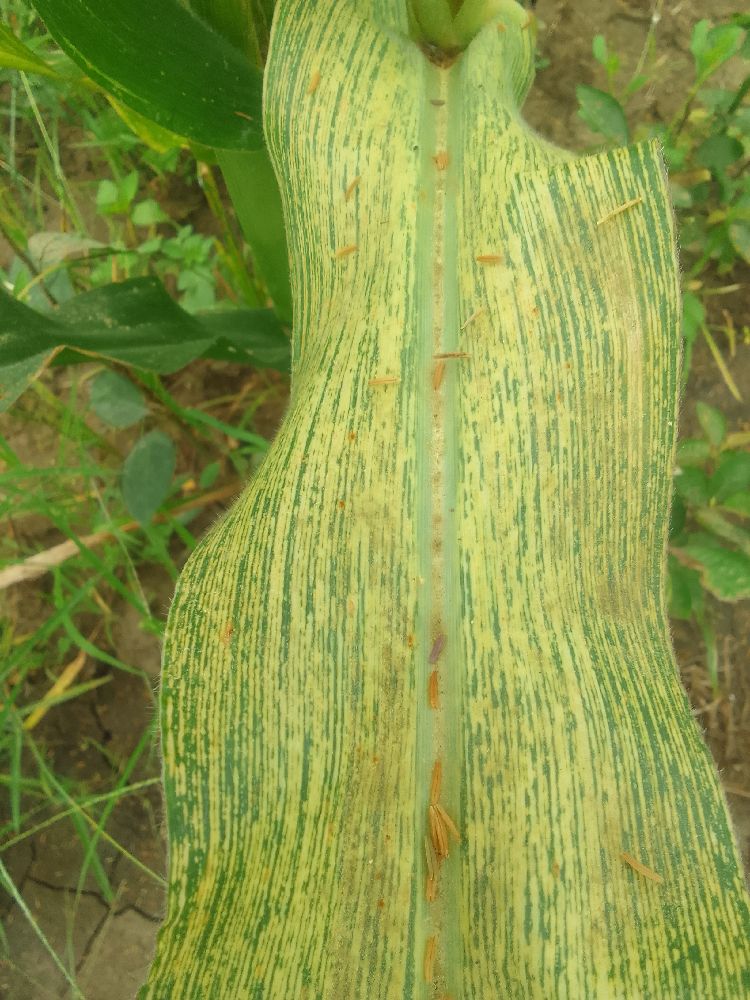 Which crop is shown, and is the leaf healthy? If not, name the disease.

maize, maize streak virus
